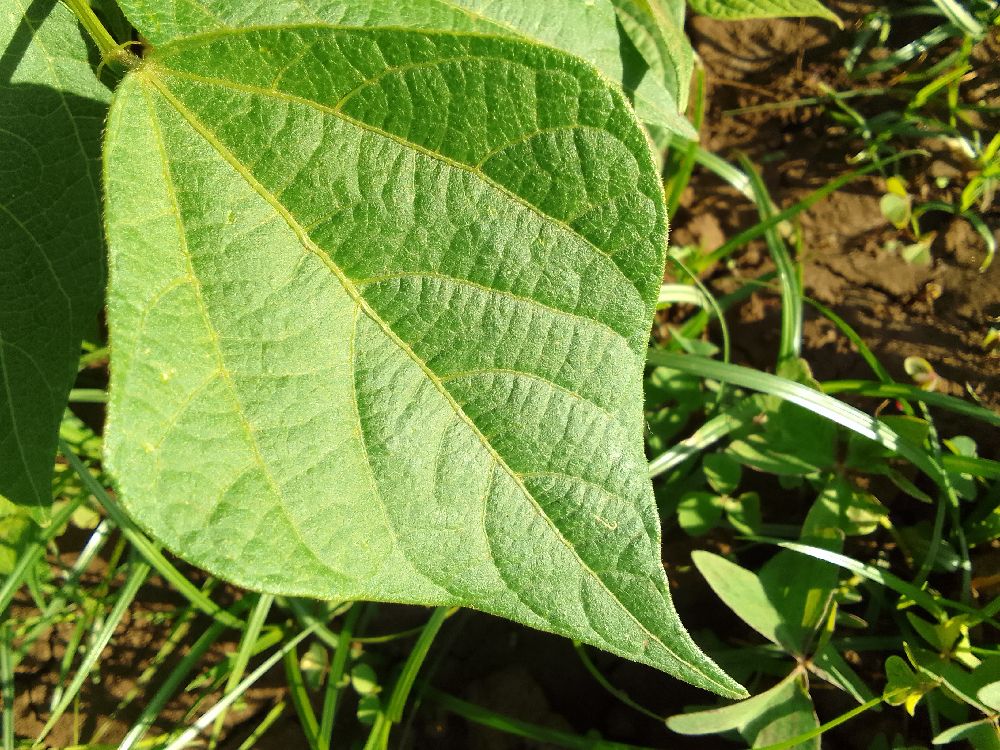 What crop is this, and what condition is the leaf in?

common bean, healthy
